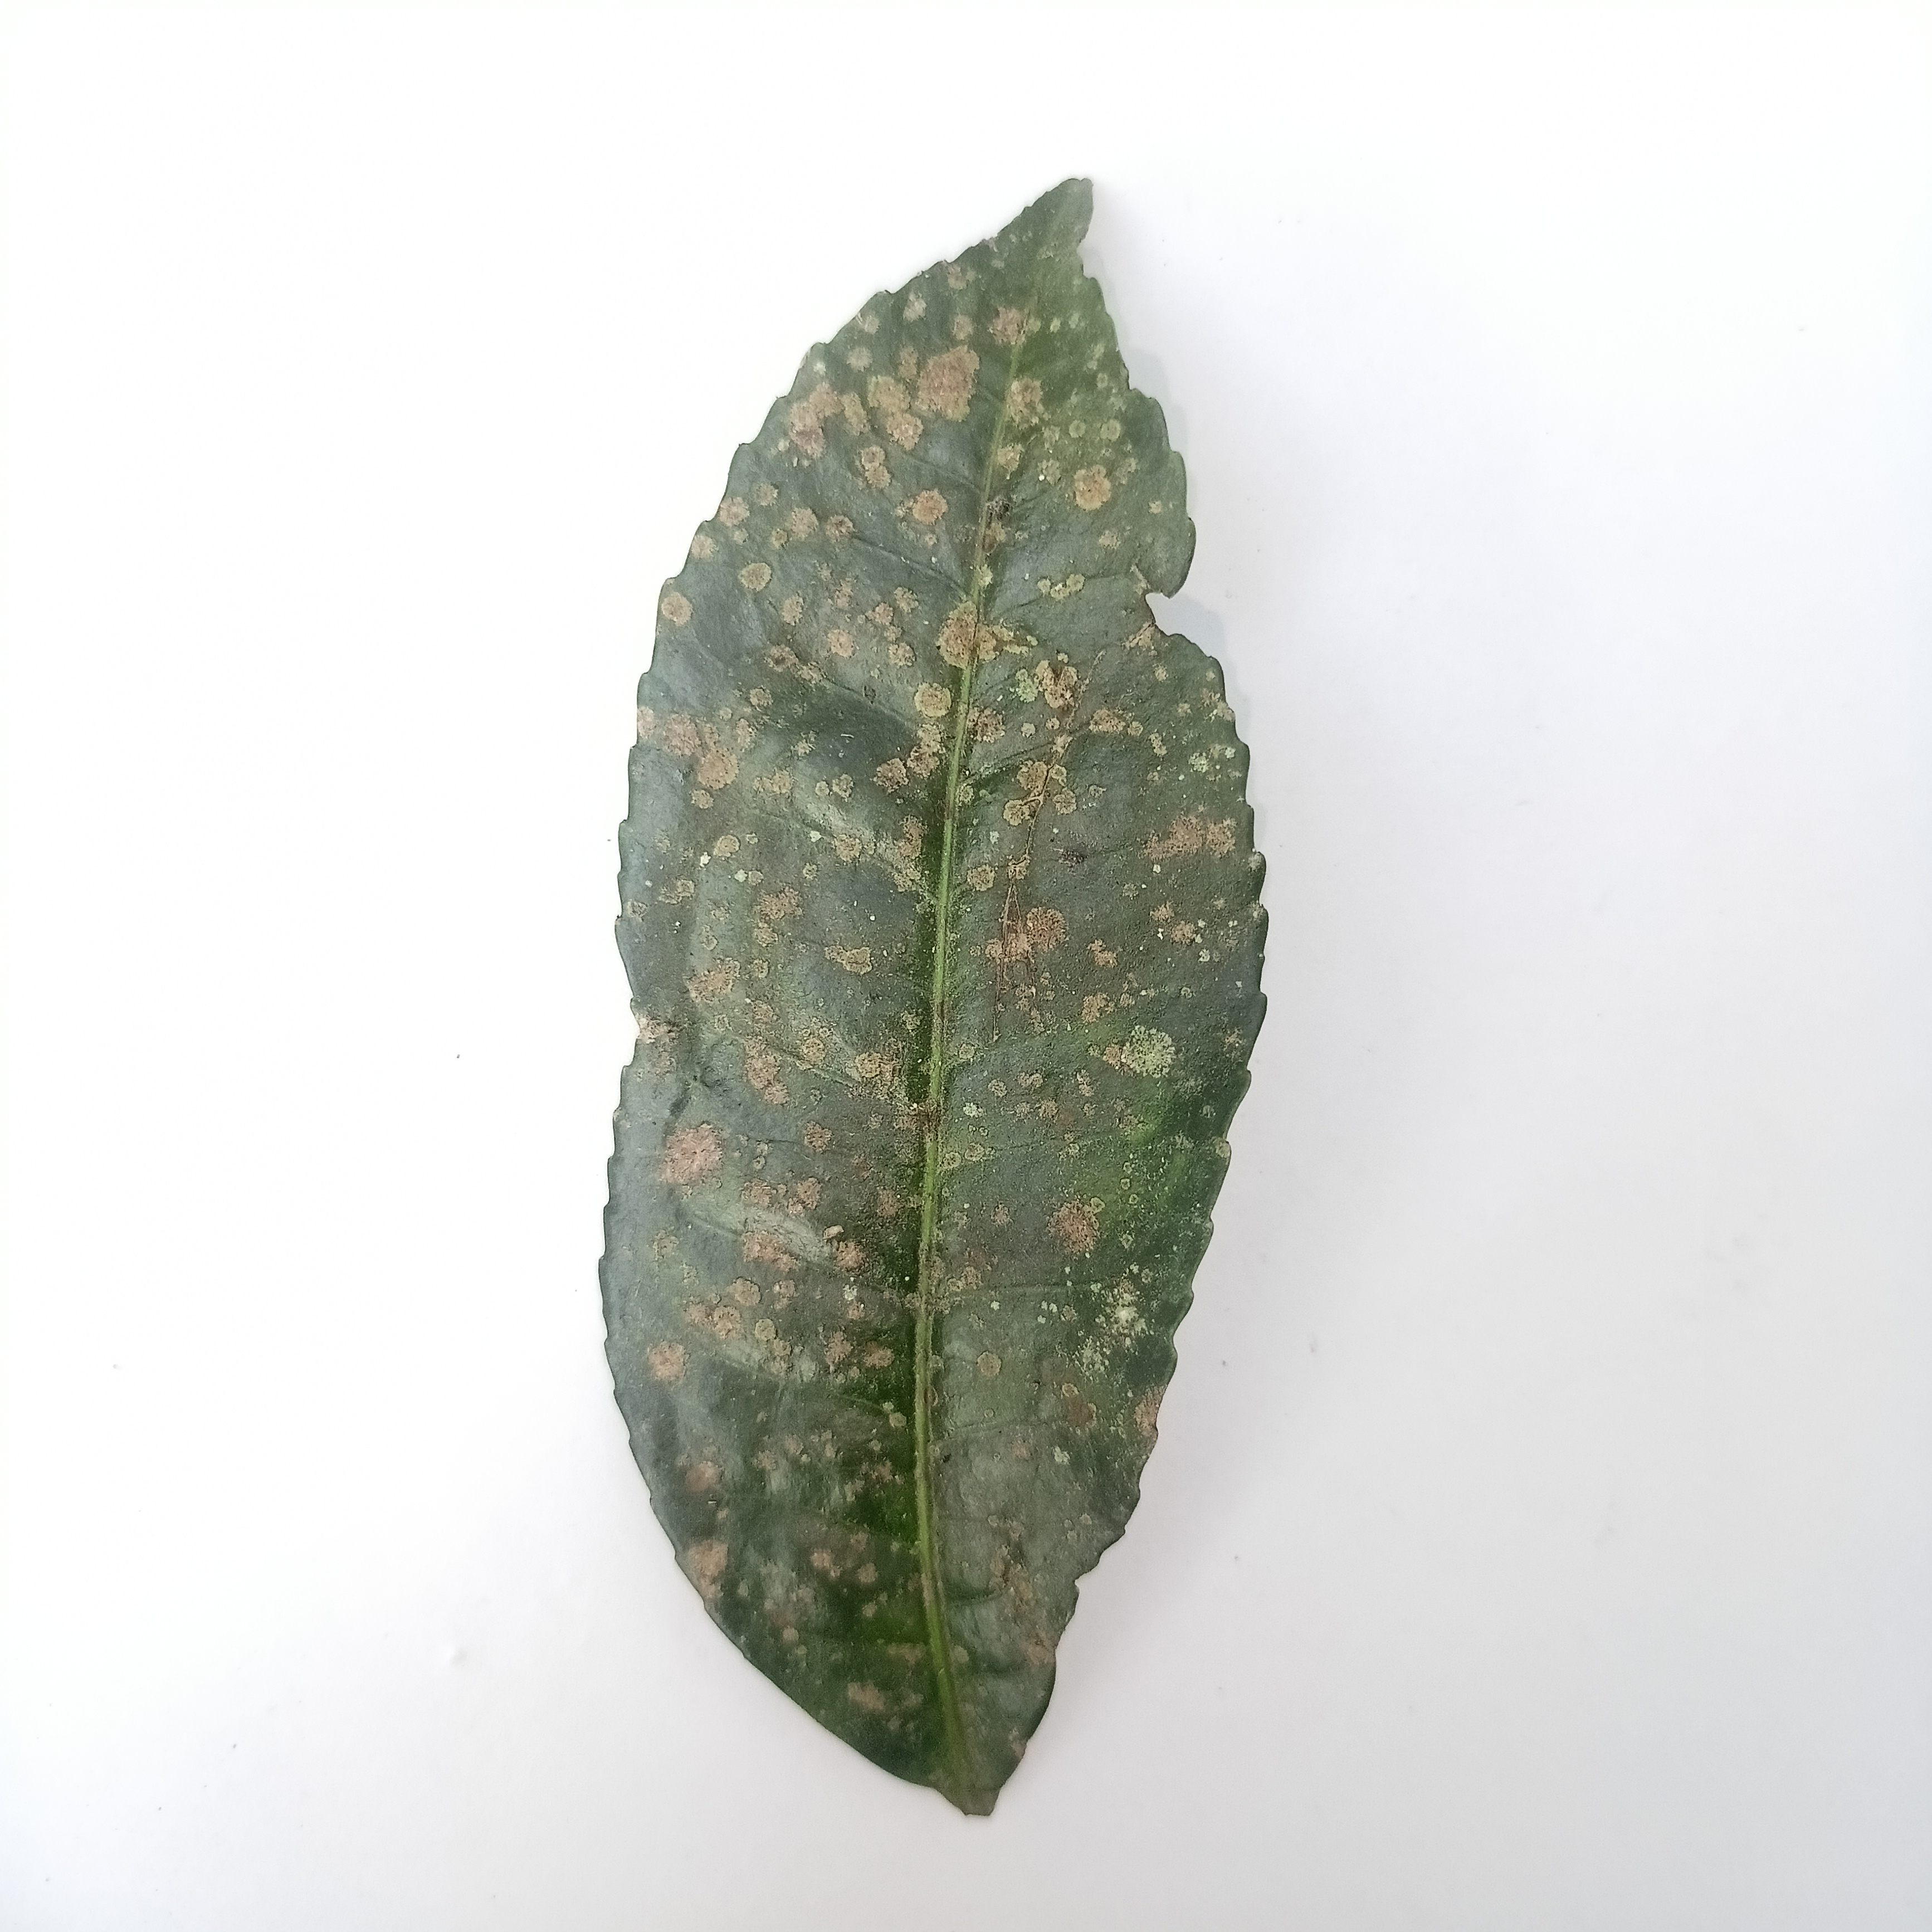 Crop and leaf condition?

tea, algal leaf
